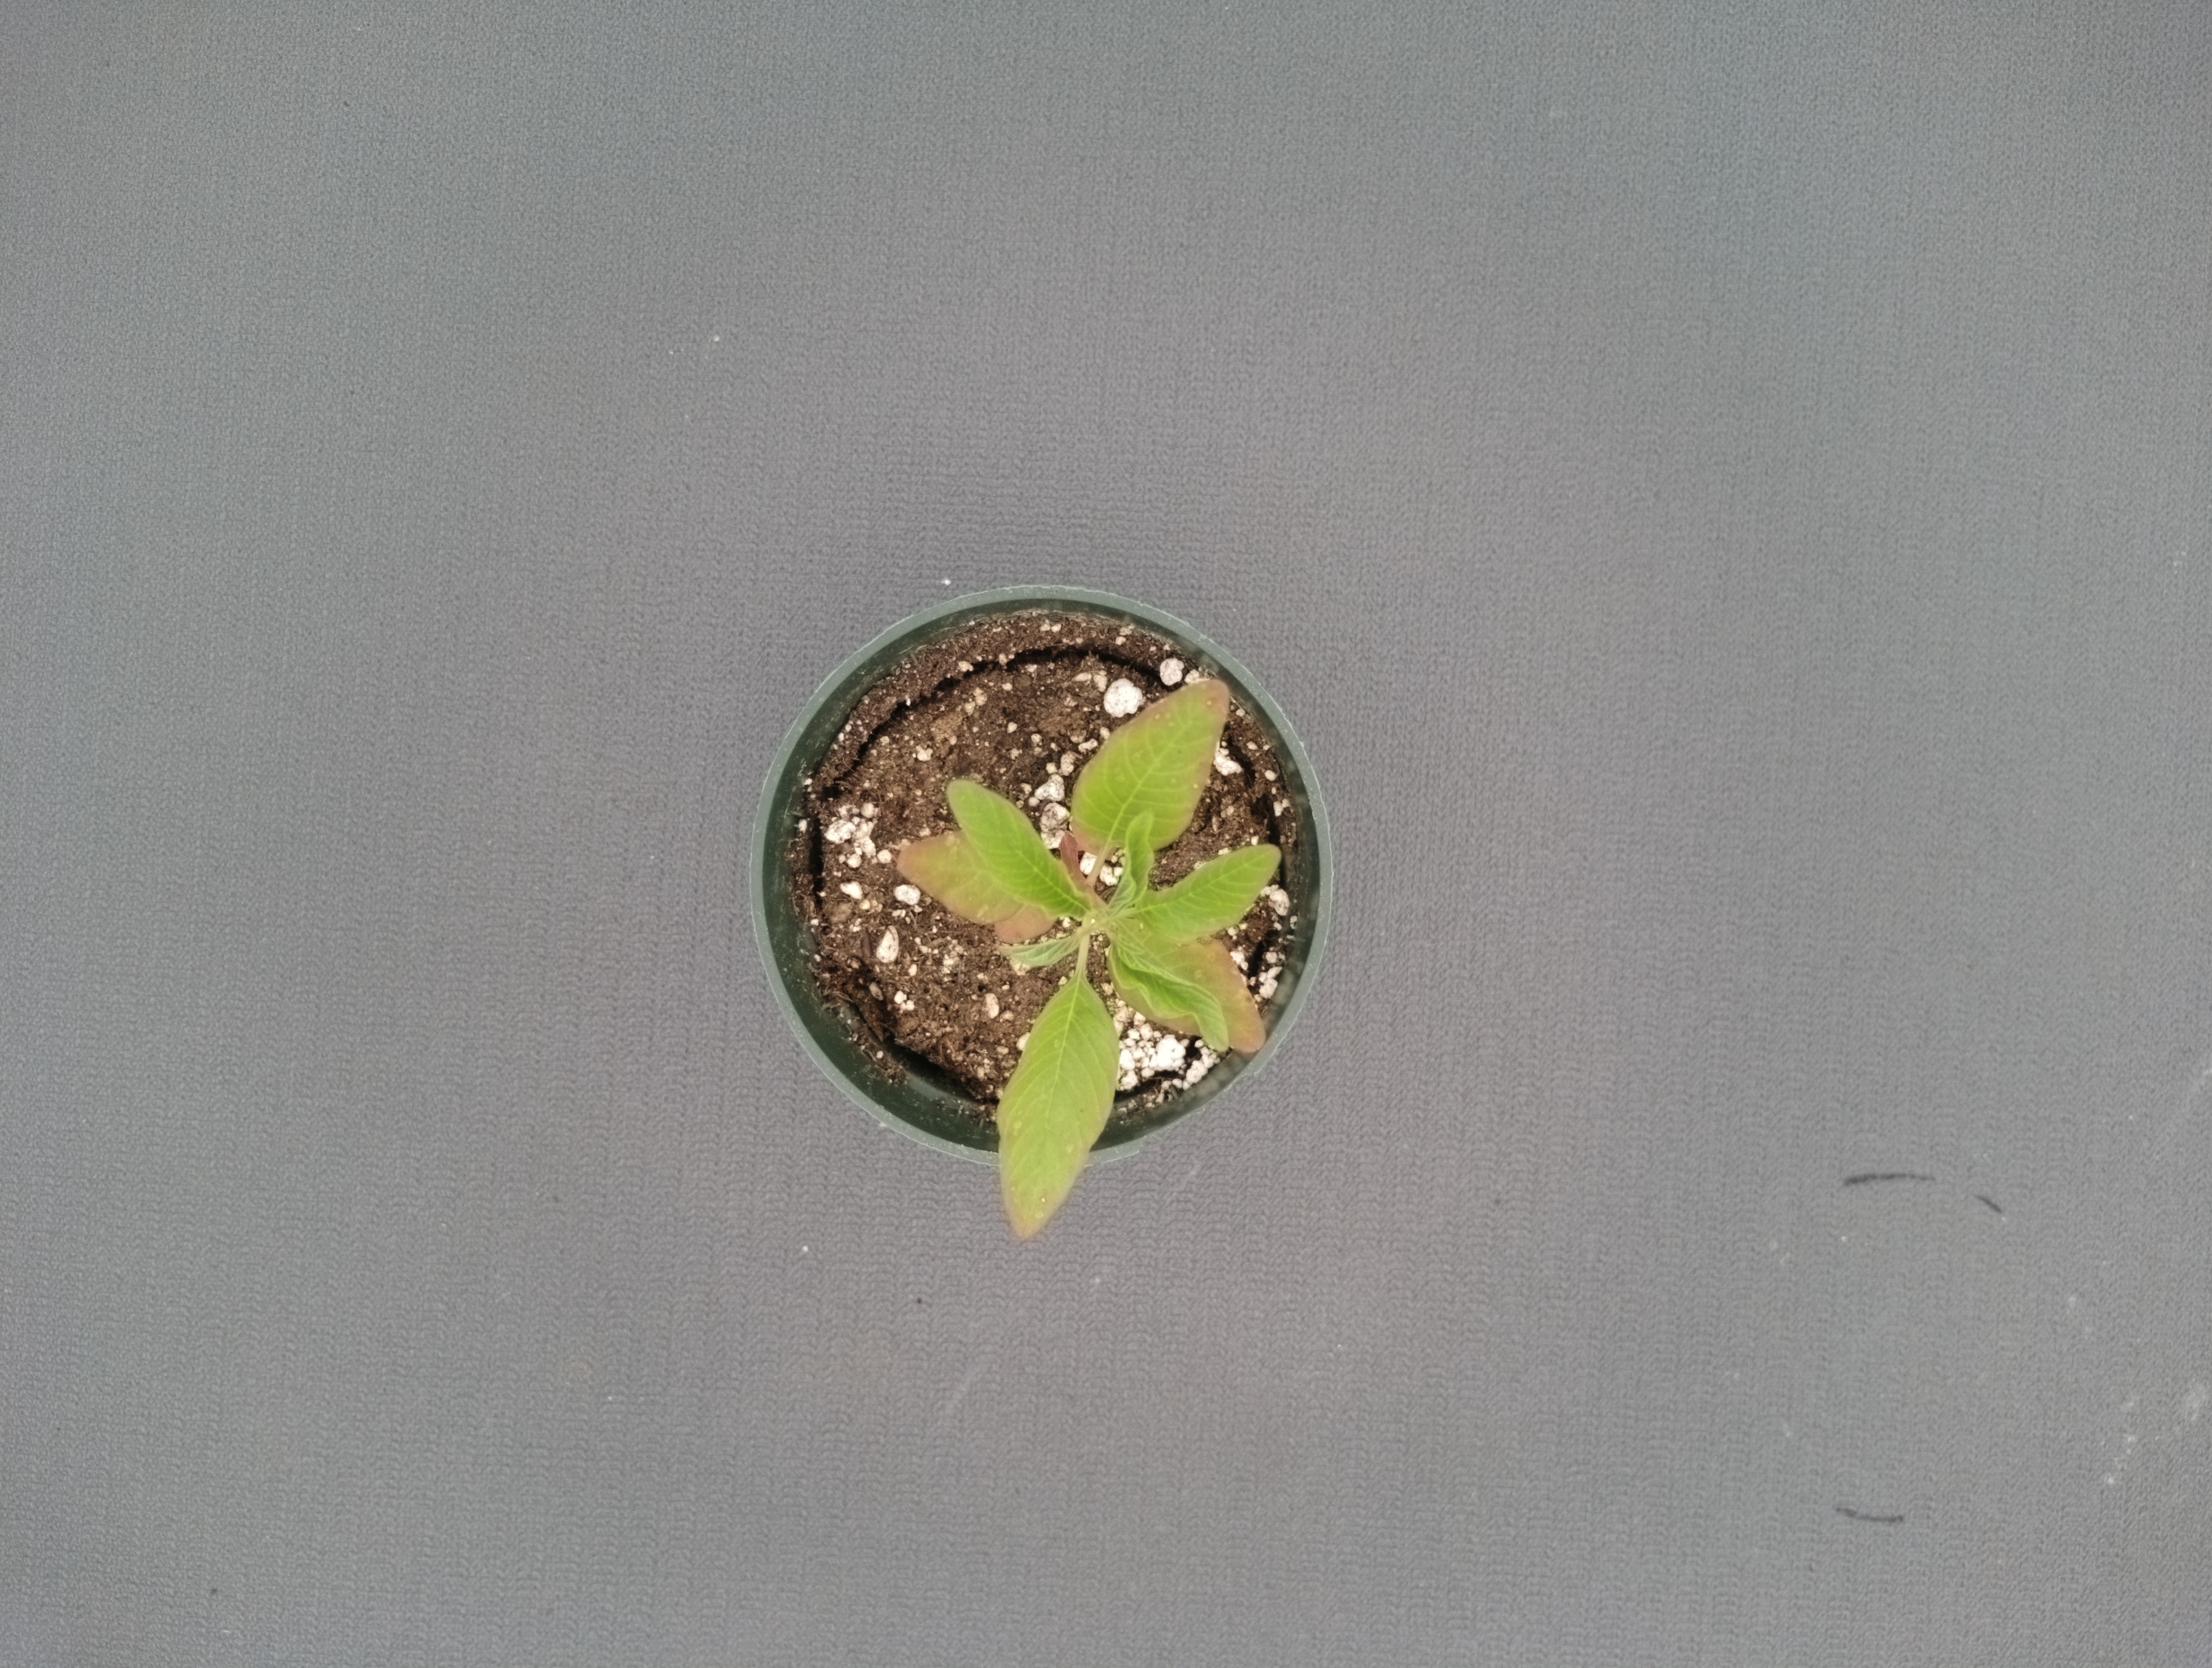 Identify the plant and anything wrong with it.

waterhemp, chlorosis only
